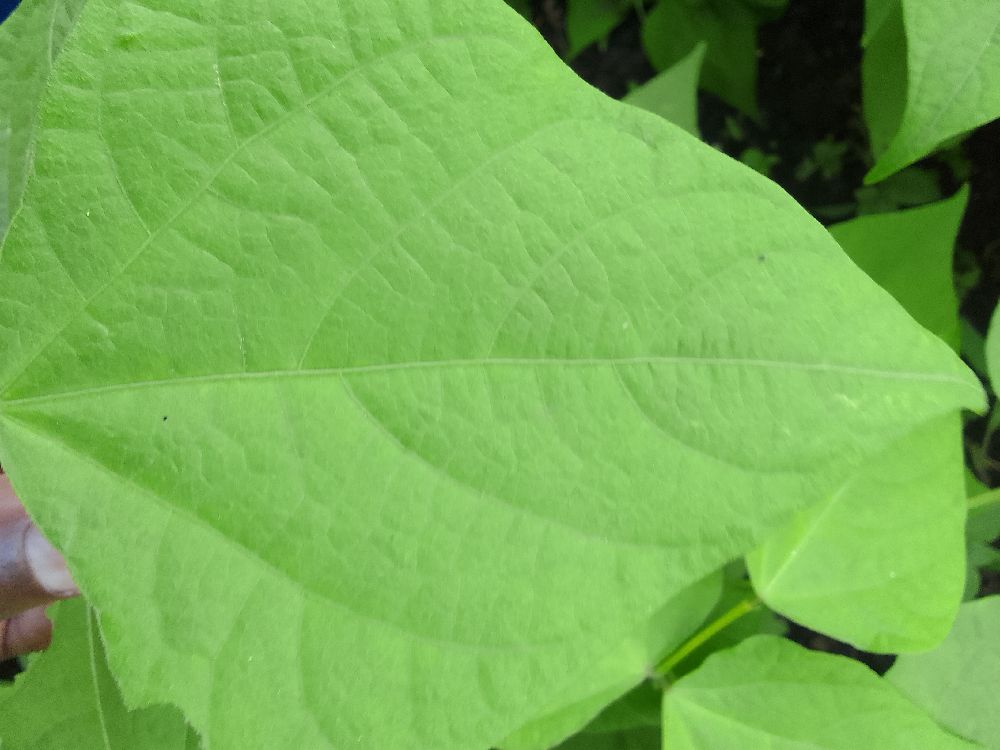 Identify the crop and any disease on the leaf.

common bean, healthy
